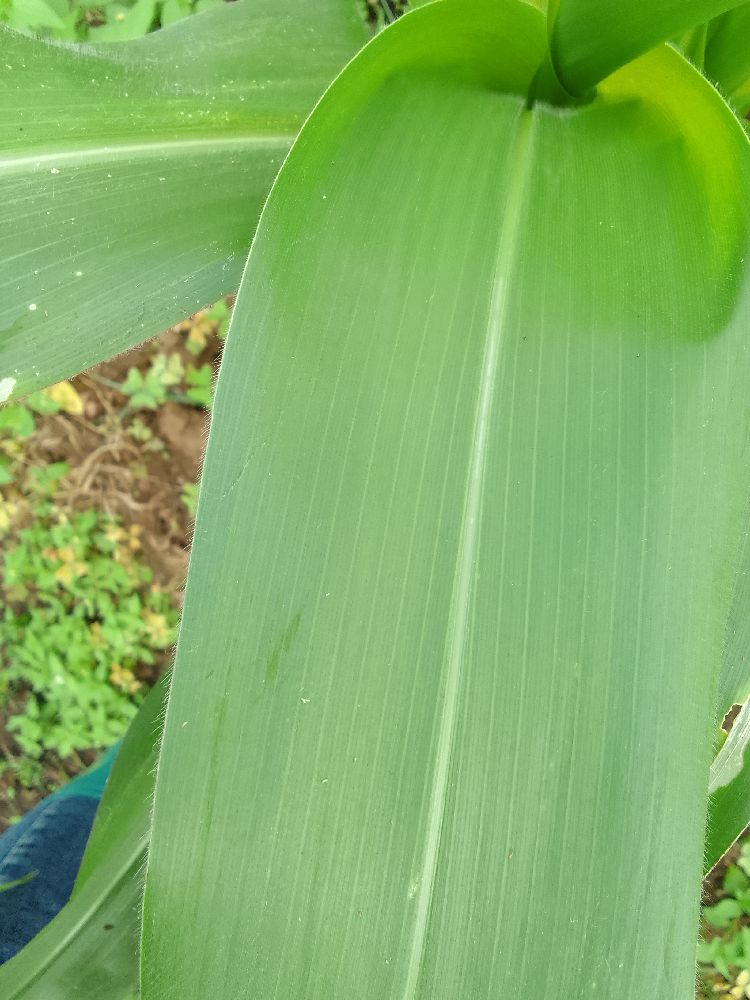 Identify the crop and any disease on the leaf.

maize, healthy
